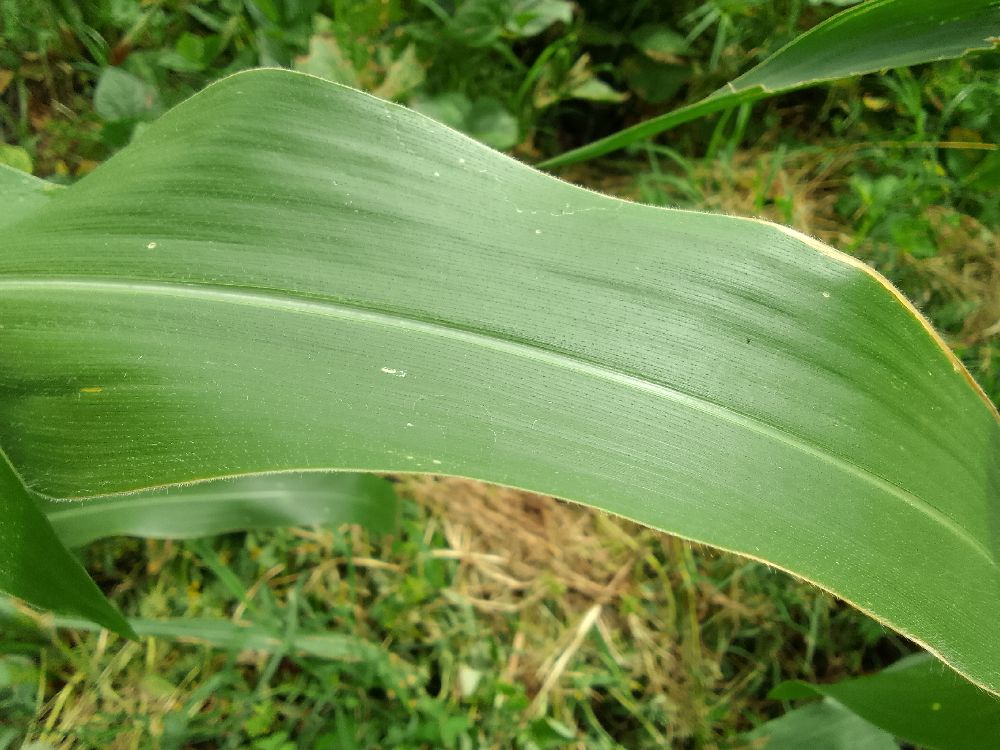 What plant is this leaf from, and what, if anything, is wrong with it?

maize, healthy
